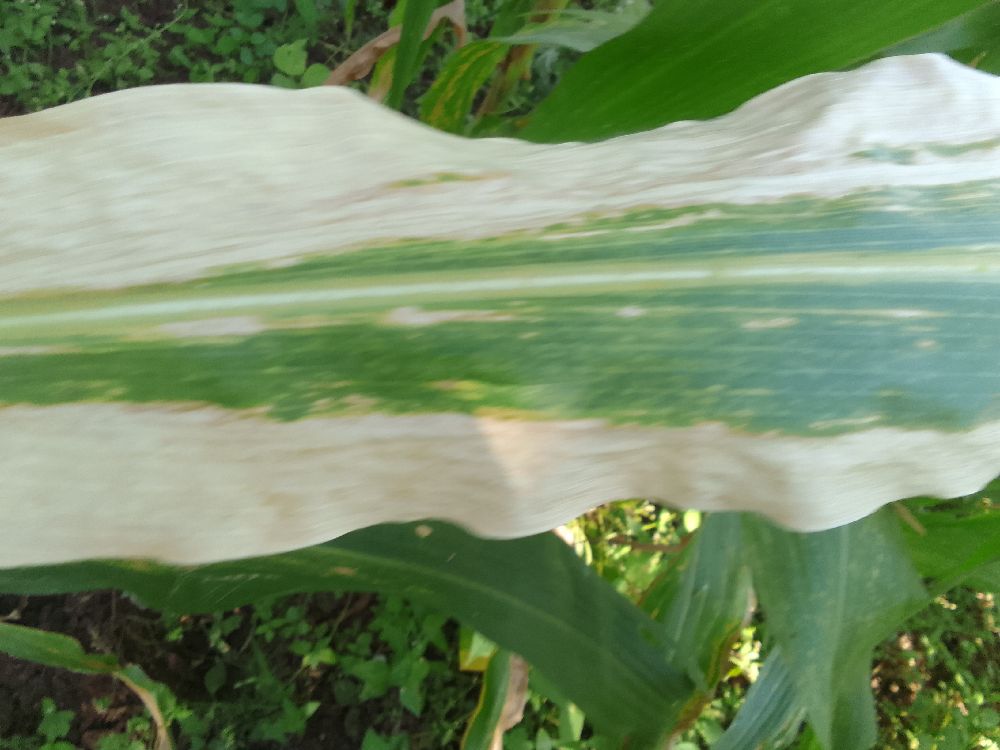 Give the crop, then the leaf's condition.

maize, maize lethal necrosis
